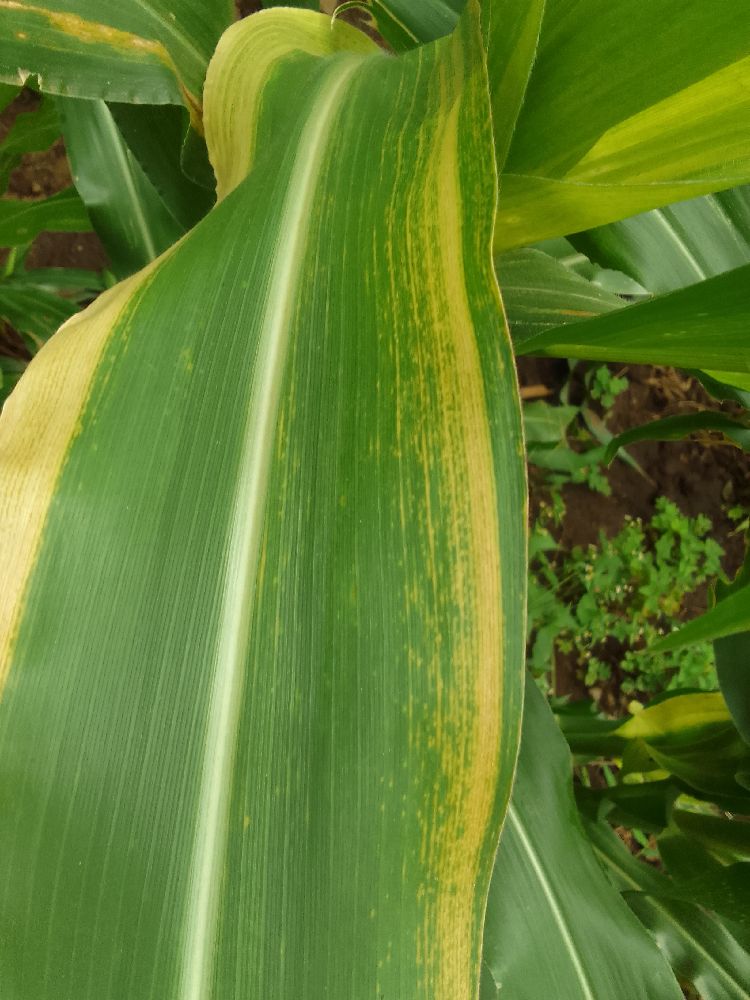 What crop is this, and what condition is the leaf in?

maize, maize lethal necrosis
